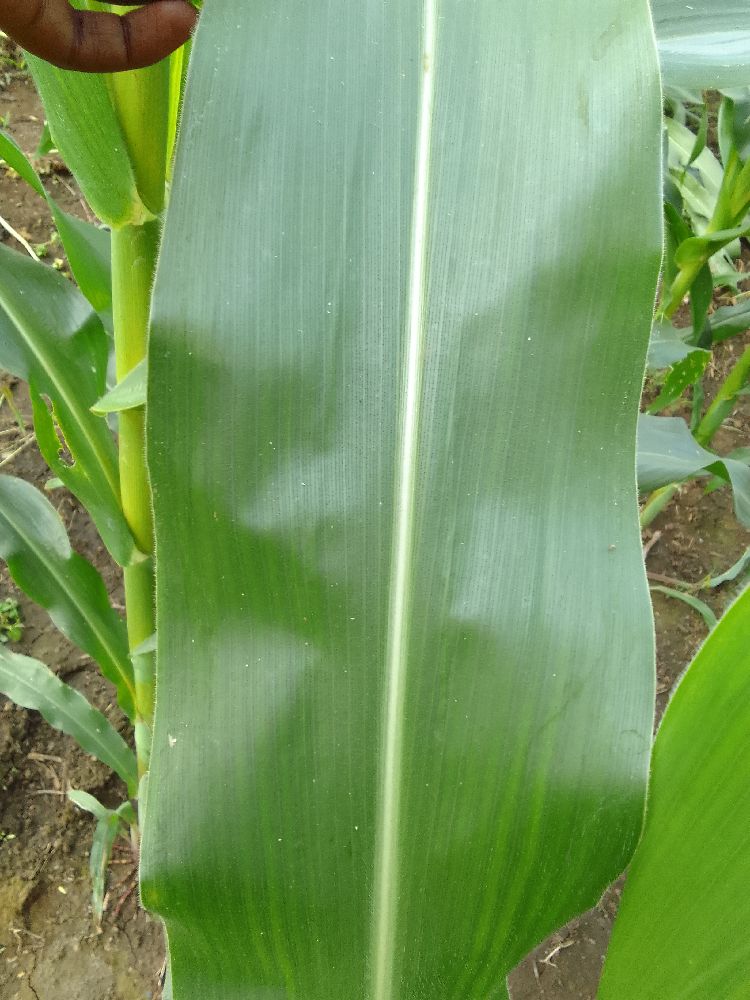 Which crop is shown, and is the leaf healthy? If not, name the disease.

maize, healthy
